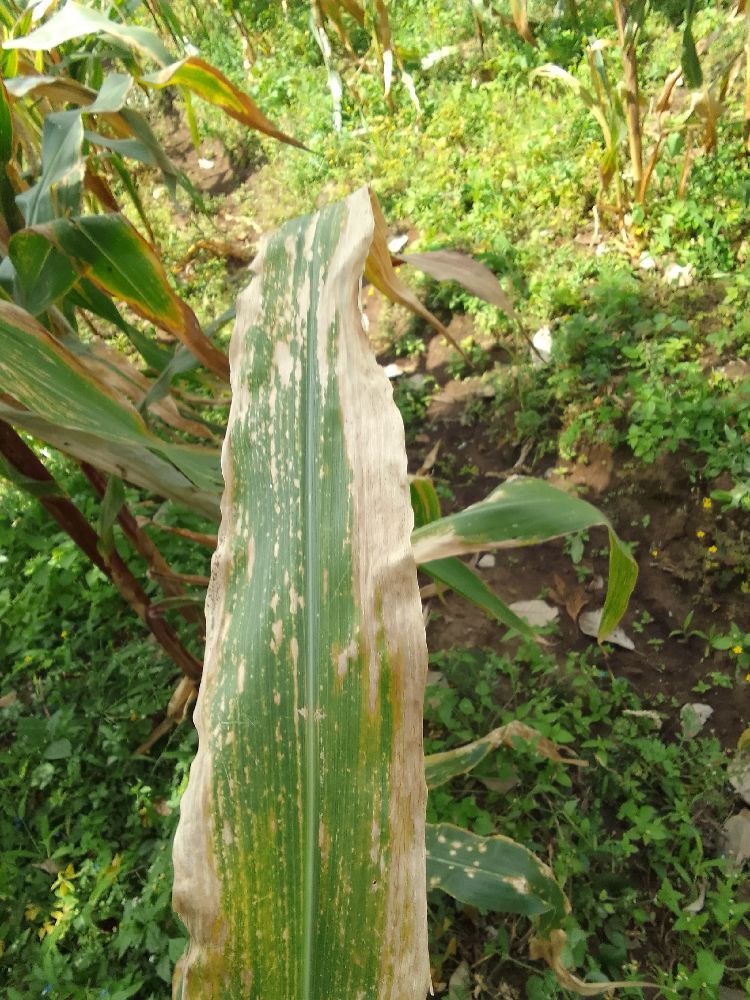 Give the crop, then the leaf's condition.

maize, maize lethal necrosis
